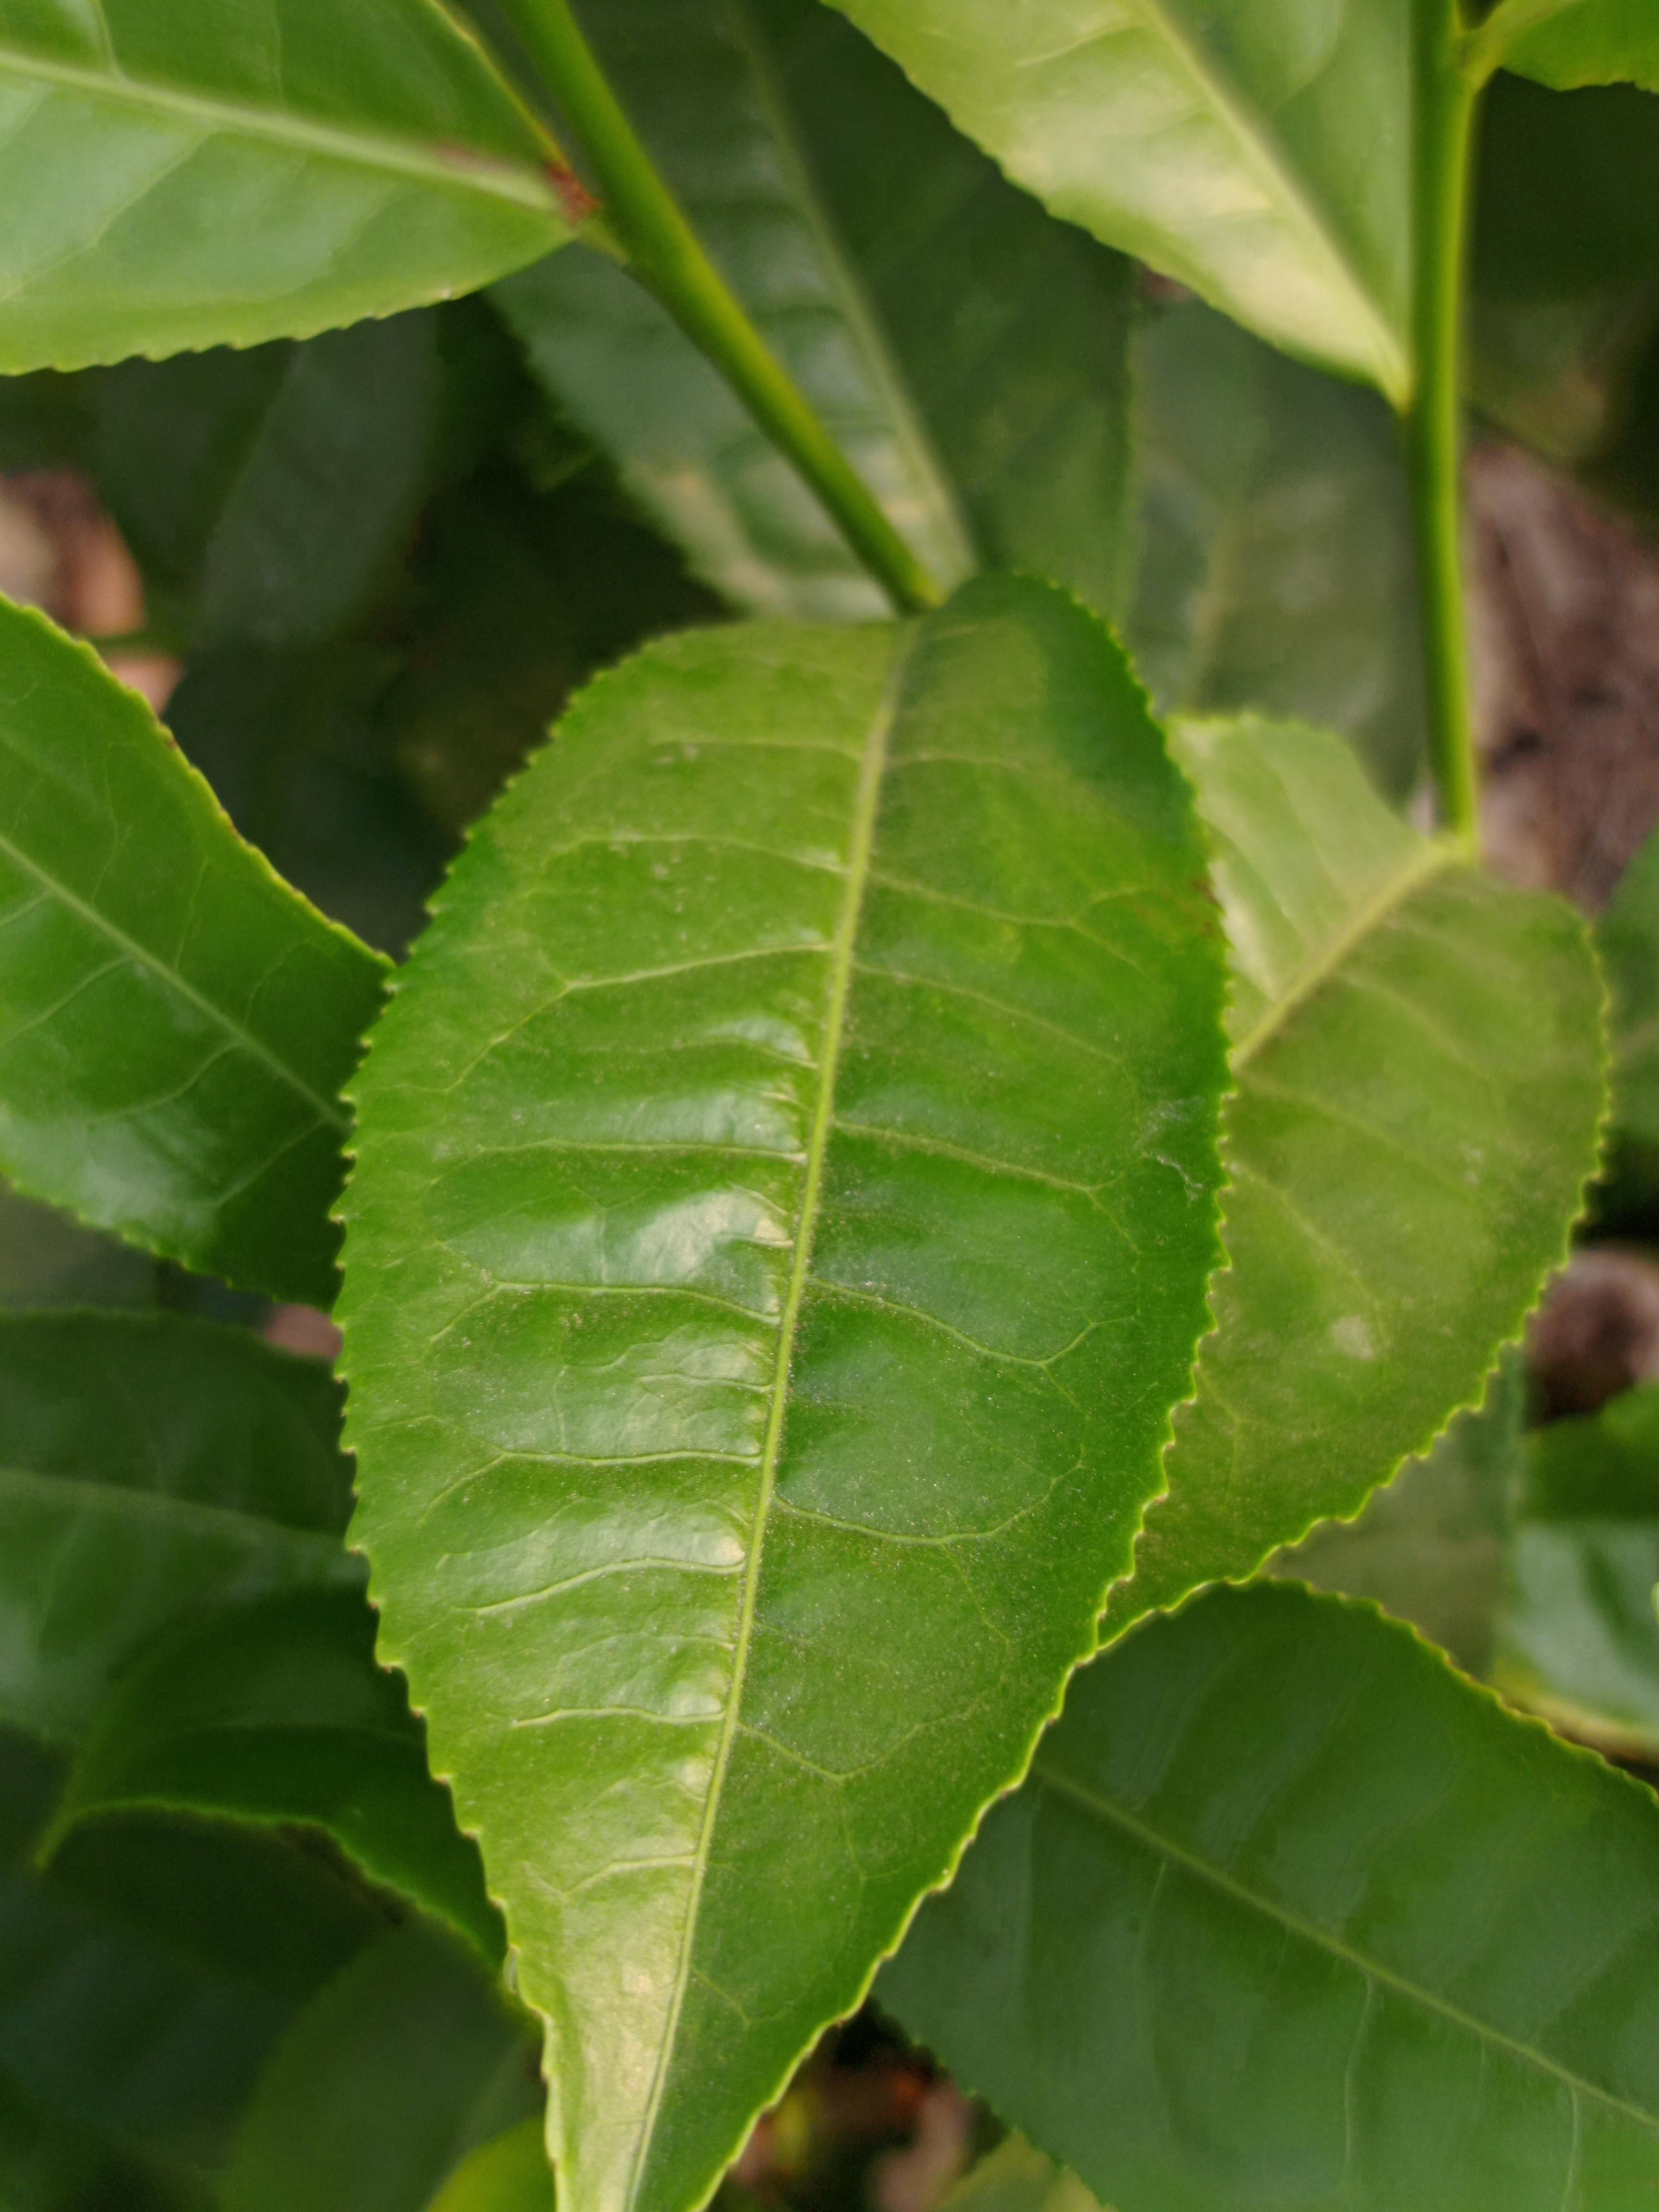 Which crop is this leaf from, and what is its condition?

tea, healthy leaf
